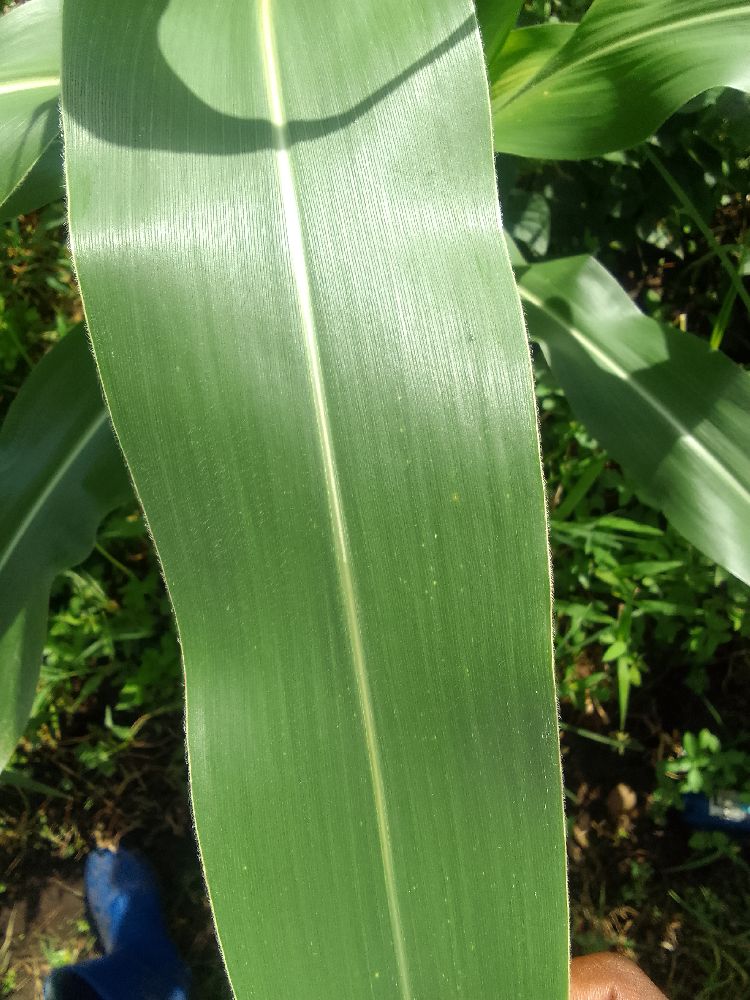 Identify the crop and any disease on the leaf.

maize, healthy
